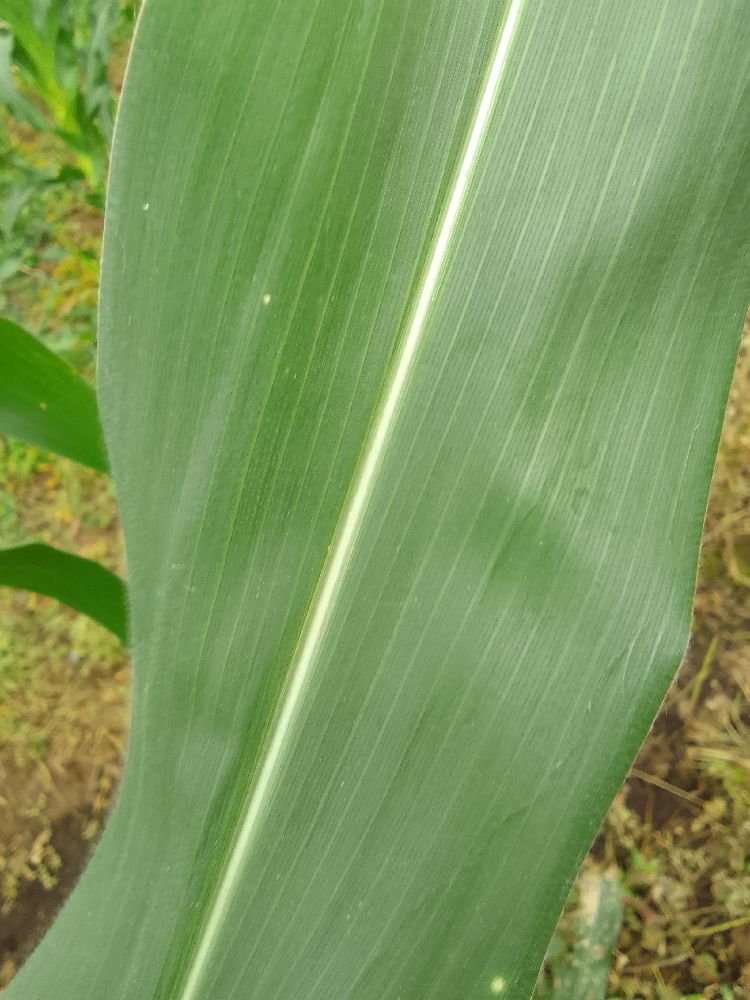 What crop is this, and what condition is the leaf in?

maize, healthy
